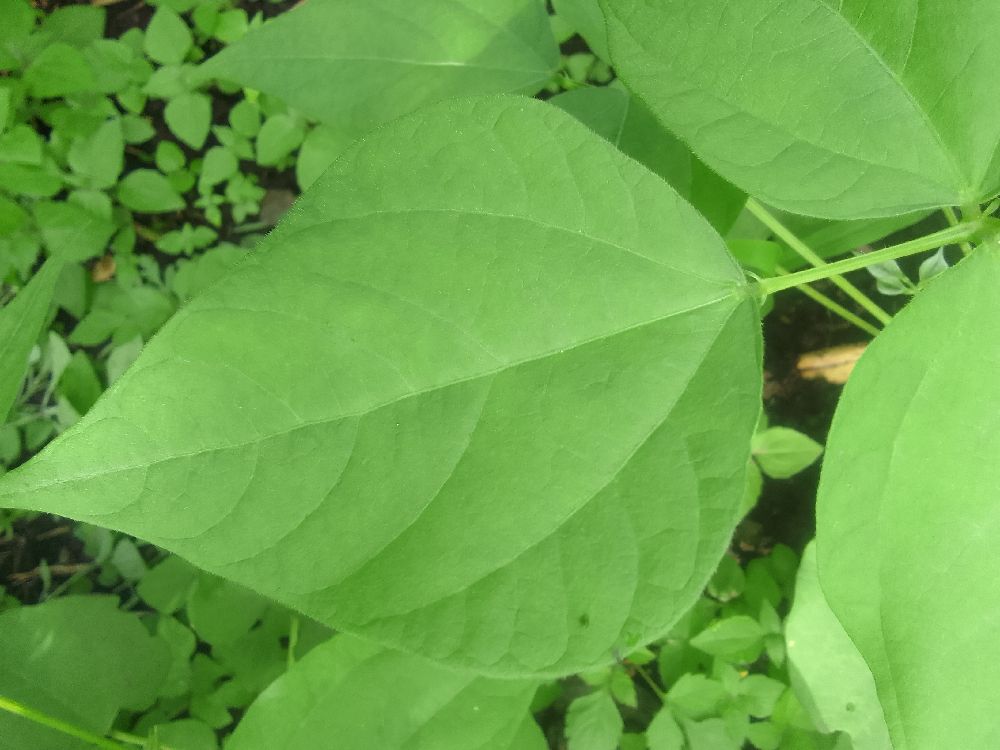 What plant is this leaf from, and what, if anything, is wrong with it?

common bean, healthy
